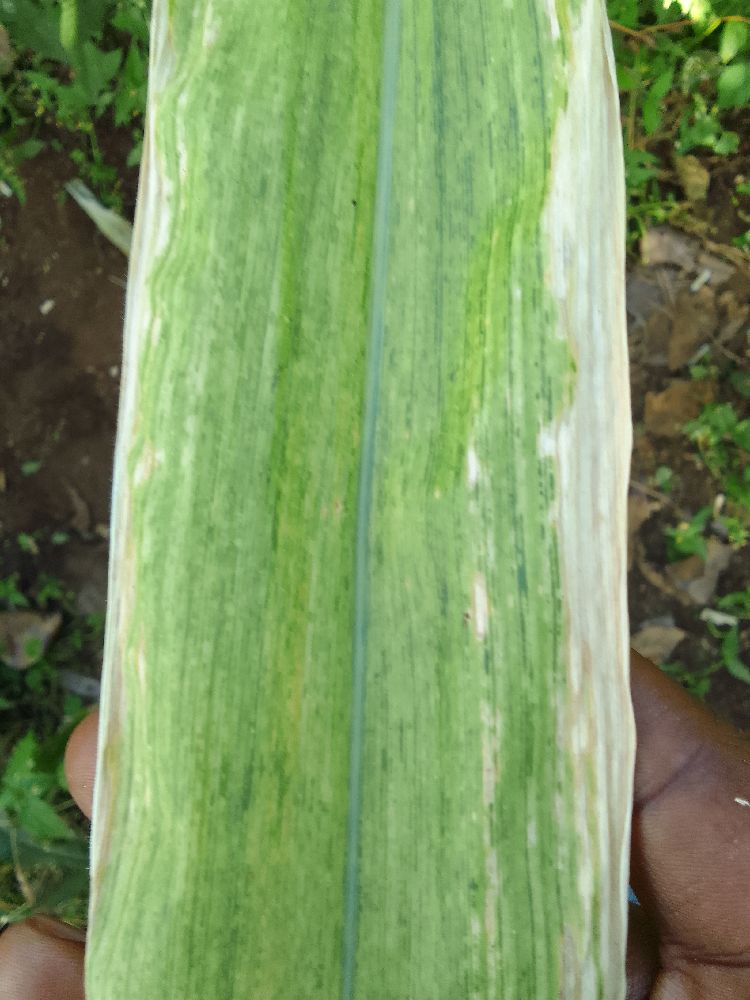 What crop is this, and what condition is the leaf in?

maize, maize lethal necrosis
